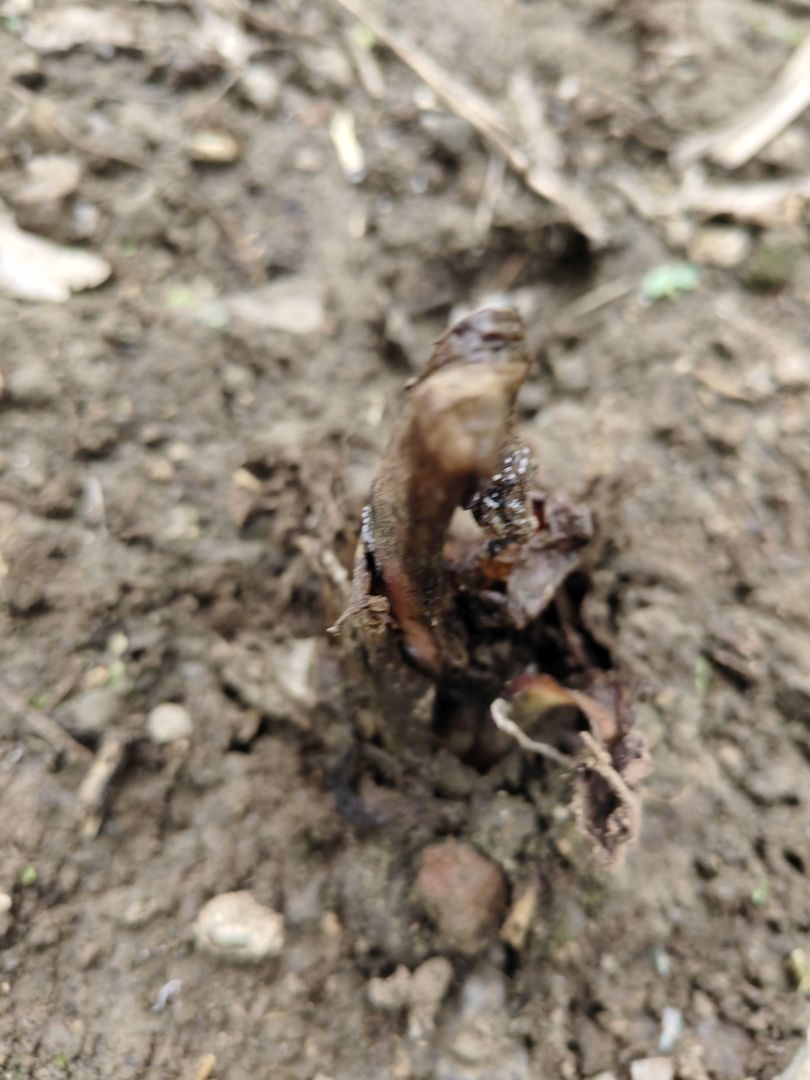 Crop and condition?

taro, root rot
